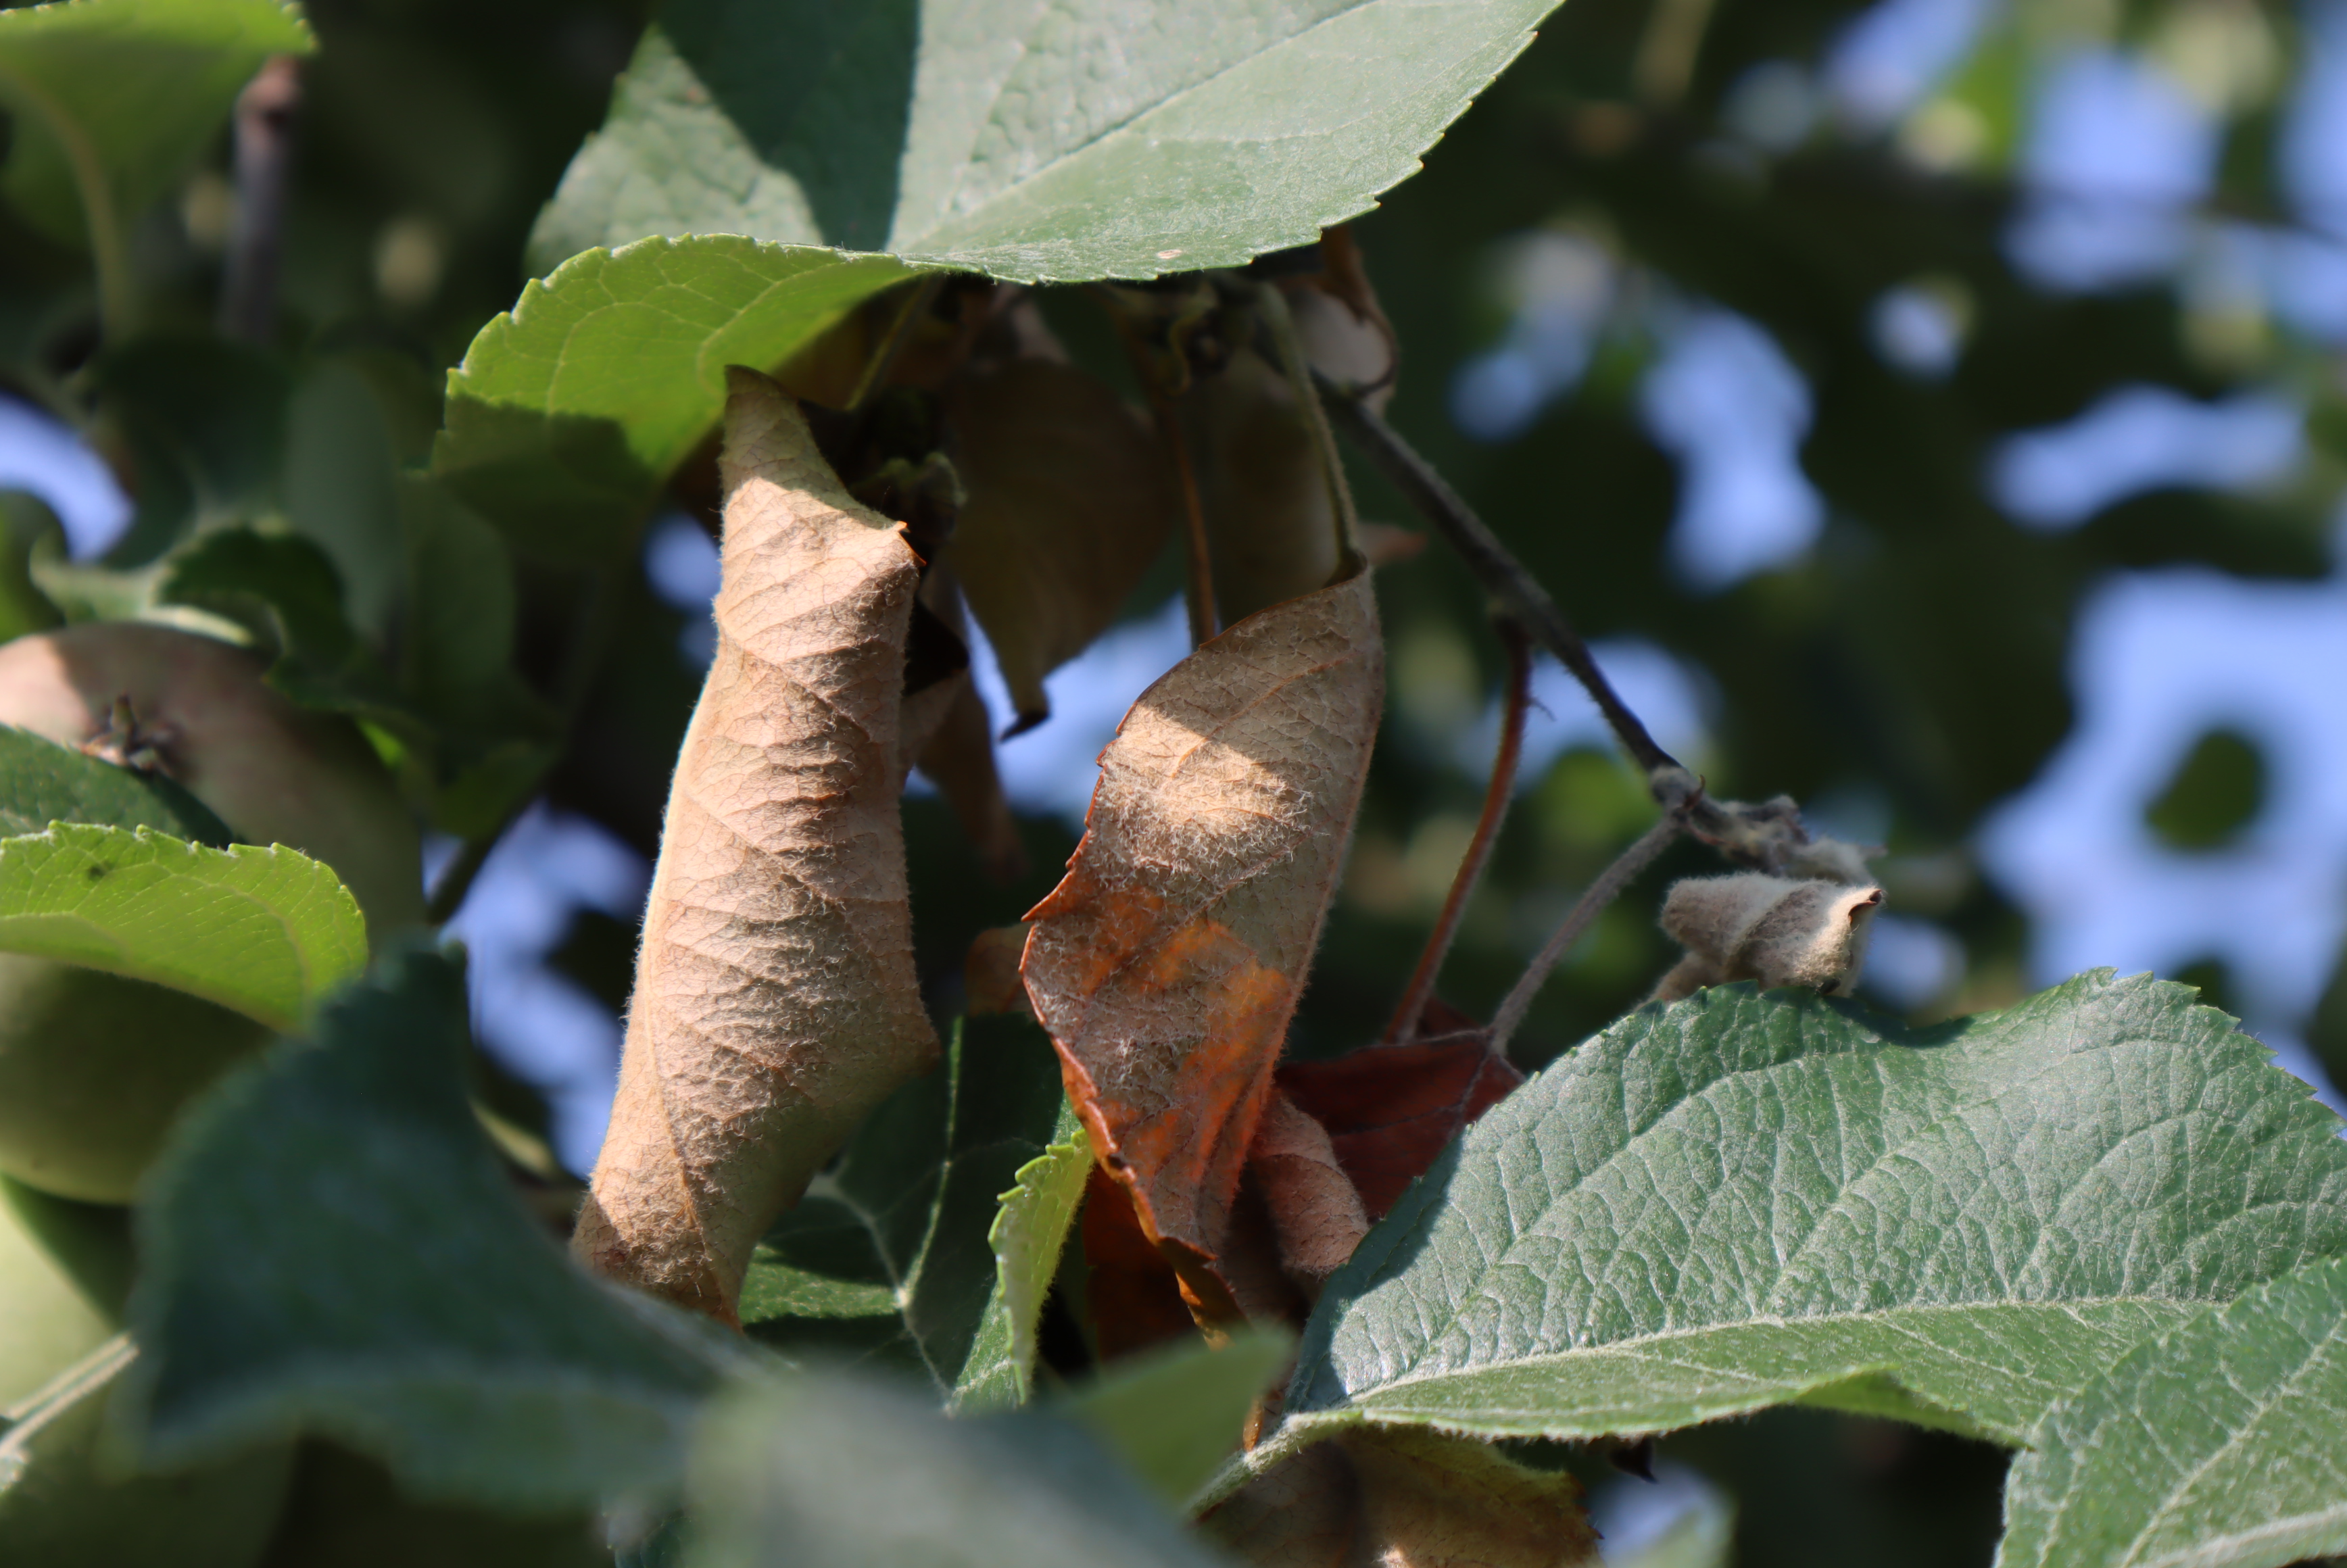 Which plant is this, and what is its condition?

apple, fire blight
